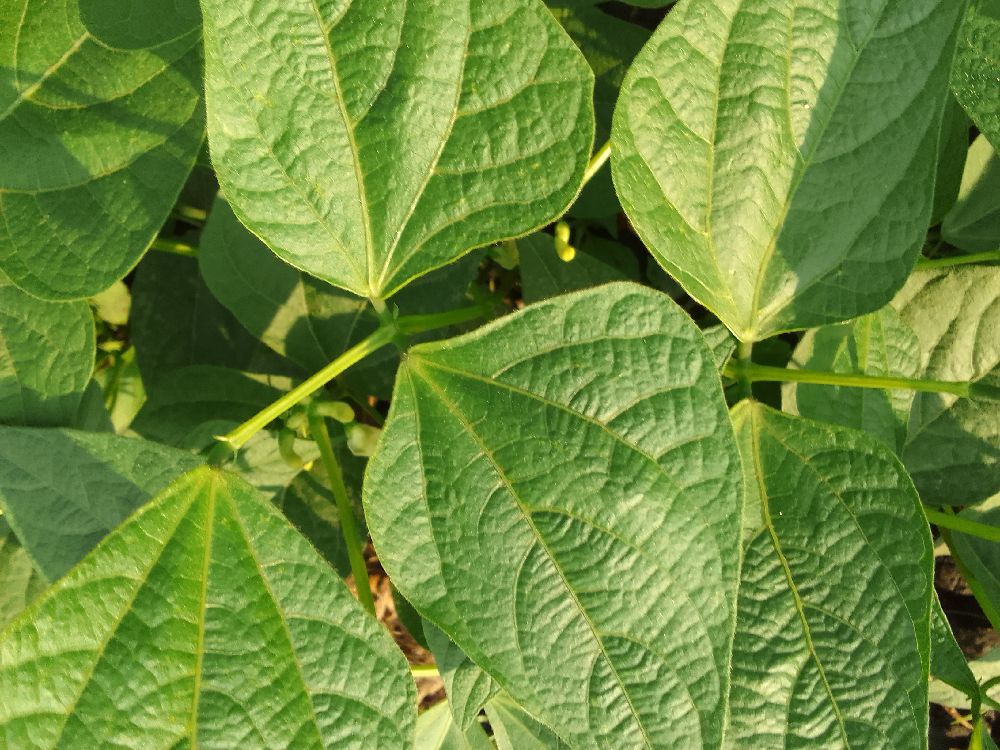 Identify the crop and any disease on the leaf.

common bean, healthy
